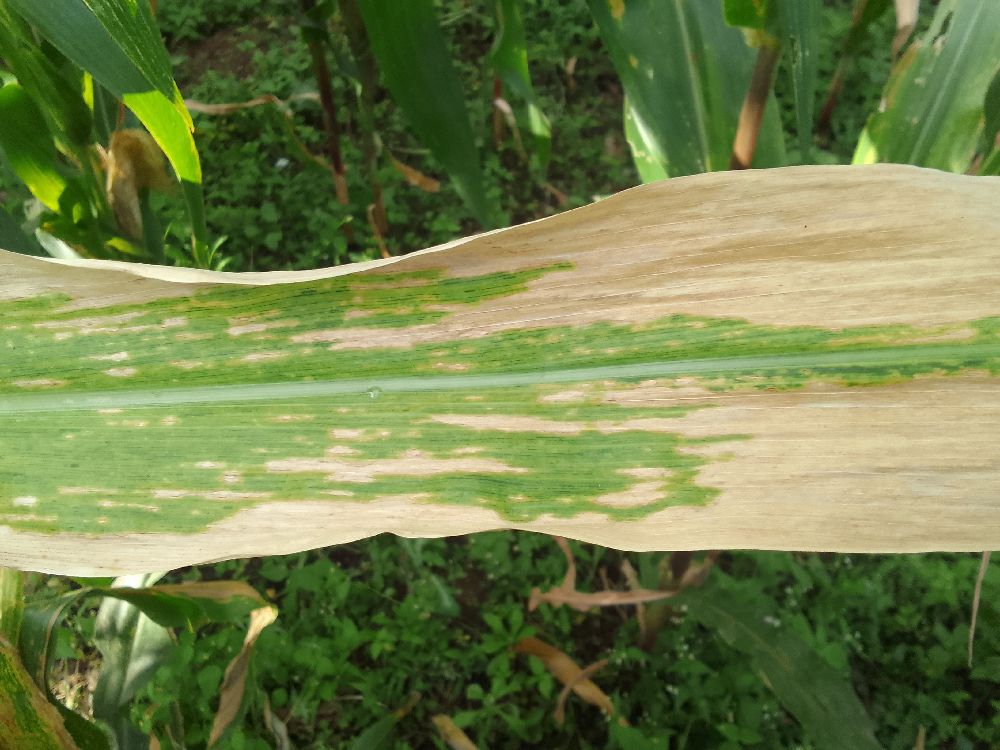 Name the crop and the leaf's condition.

maize, maize lethal necrosis
